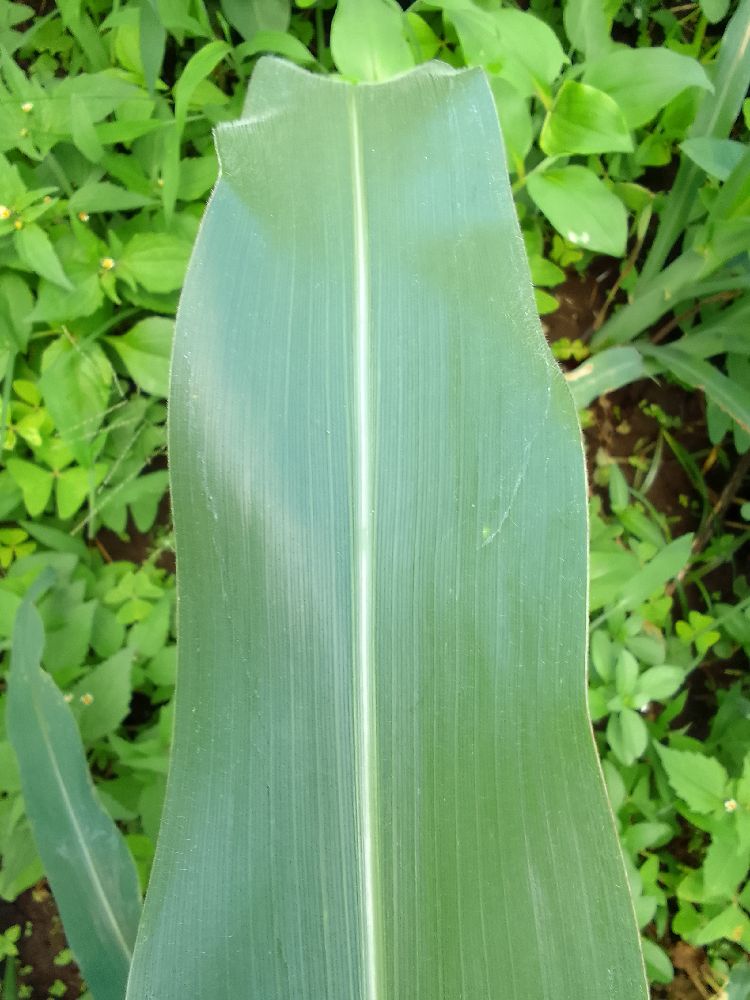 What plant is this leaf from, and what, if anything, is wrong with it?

maize, healthy
